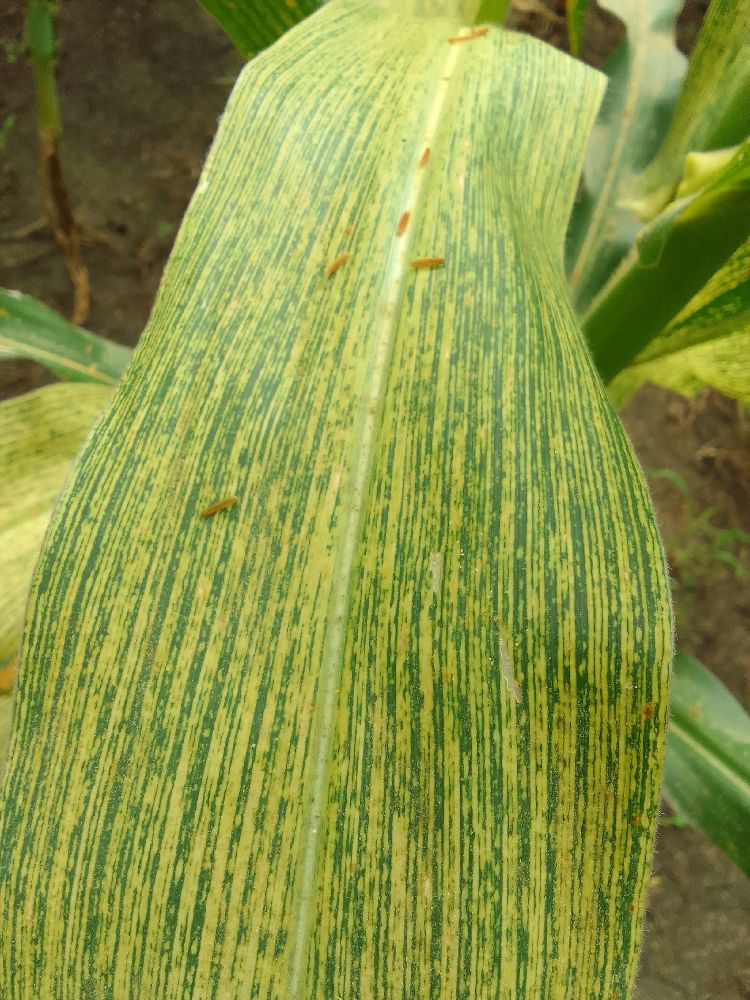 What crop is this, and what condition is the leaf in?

maize, maize streak virus
